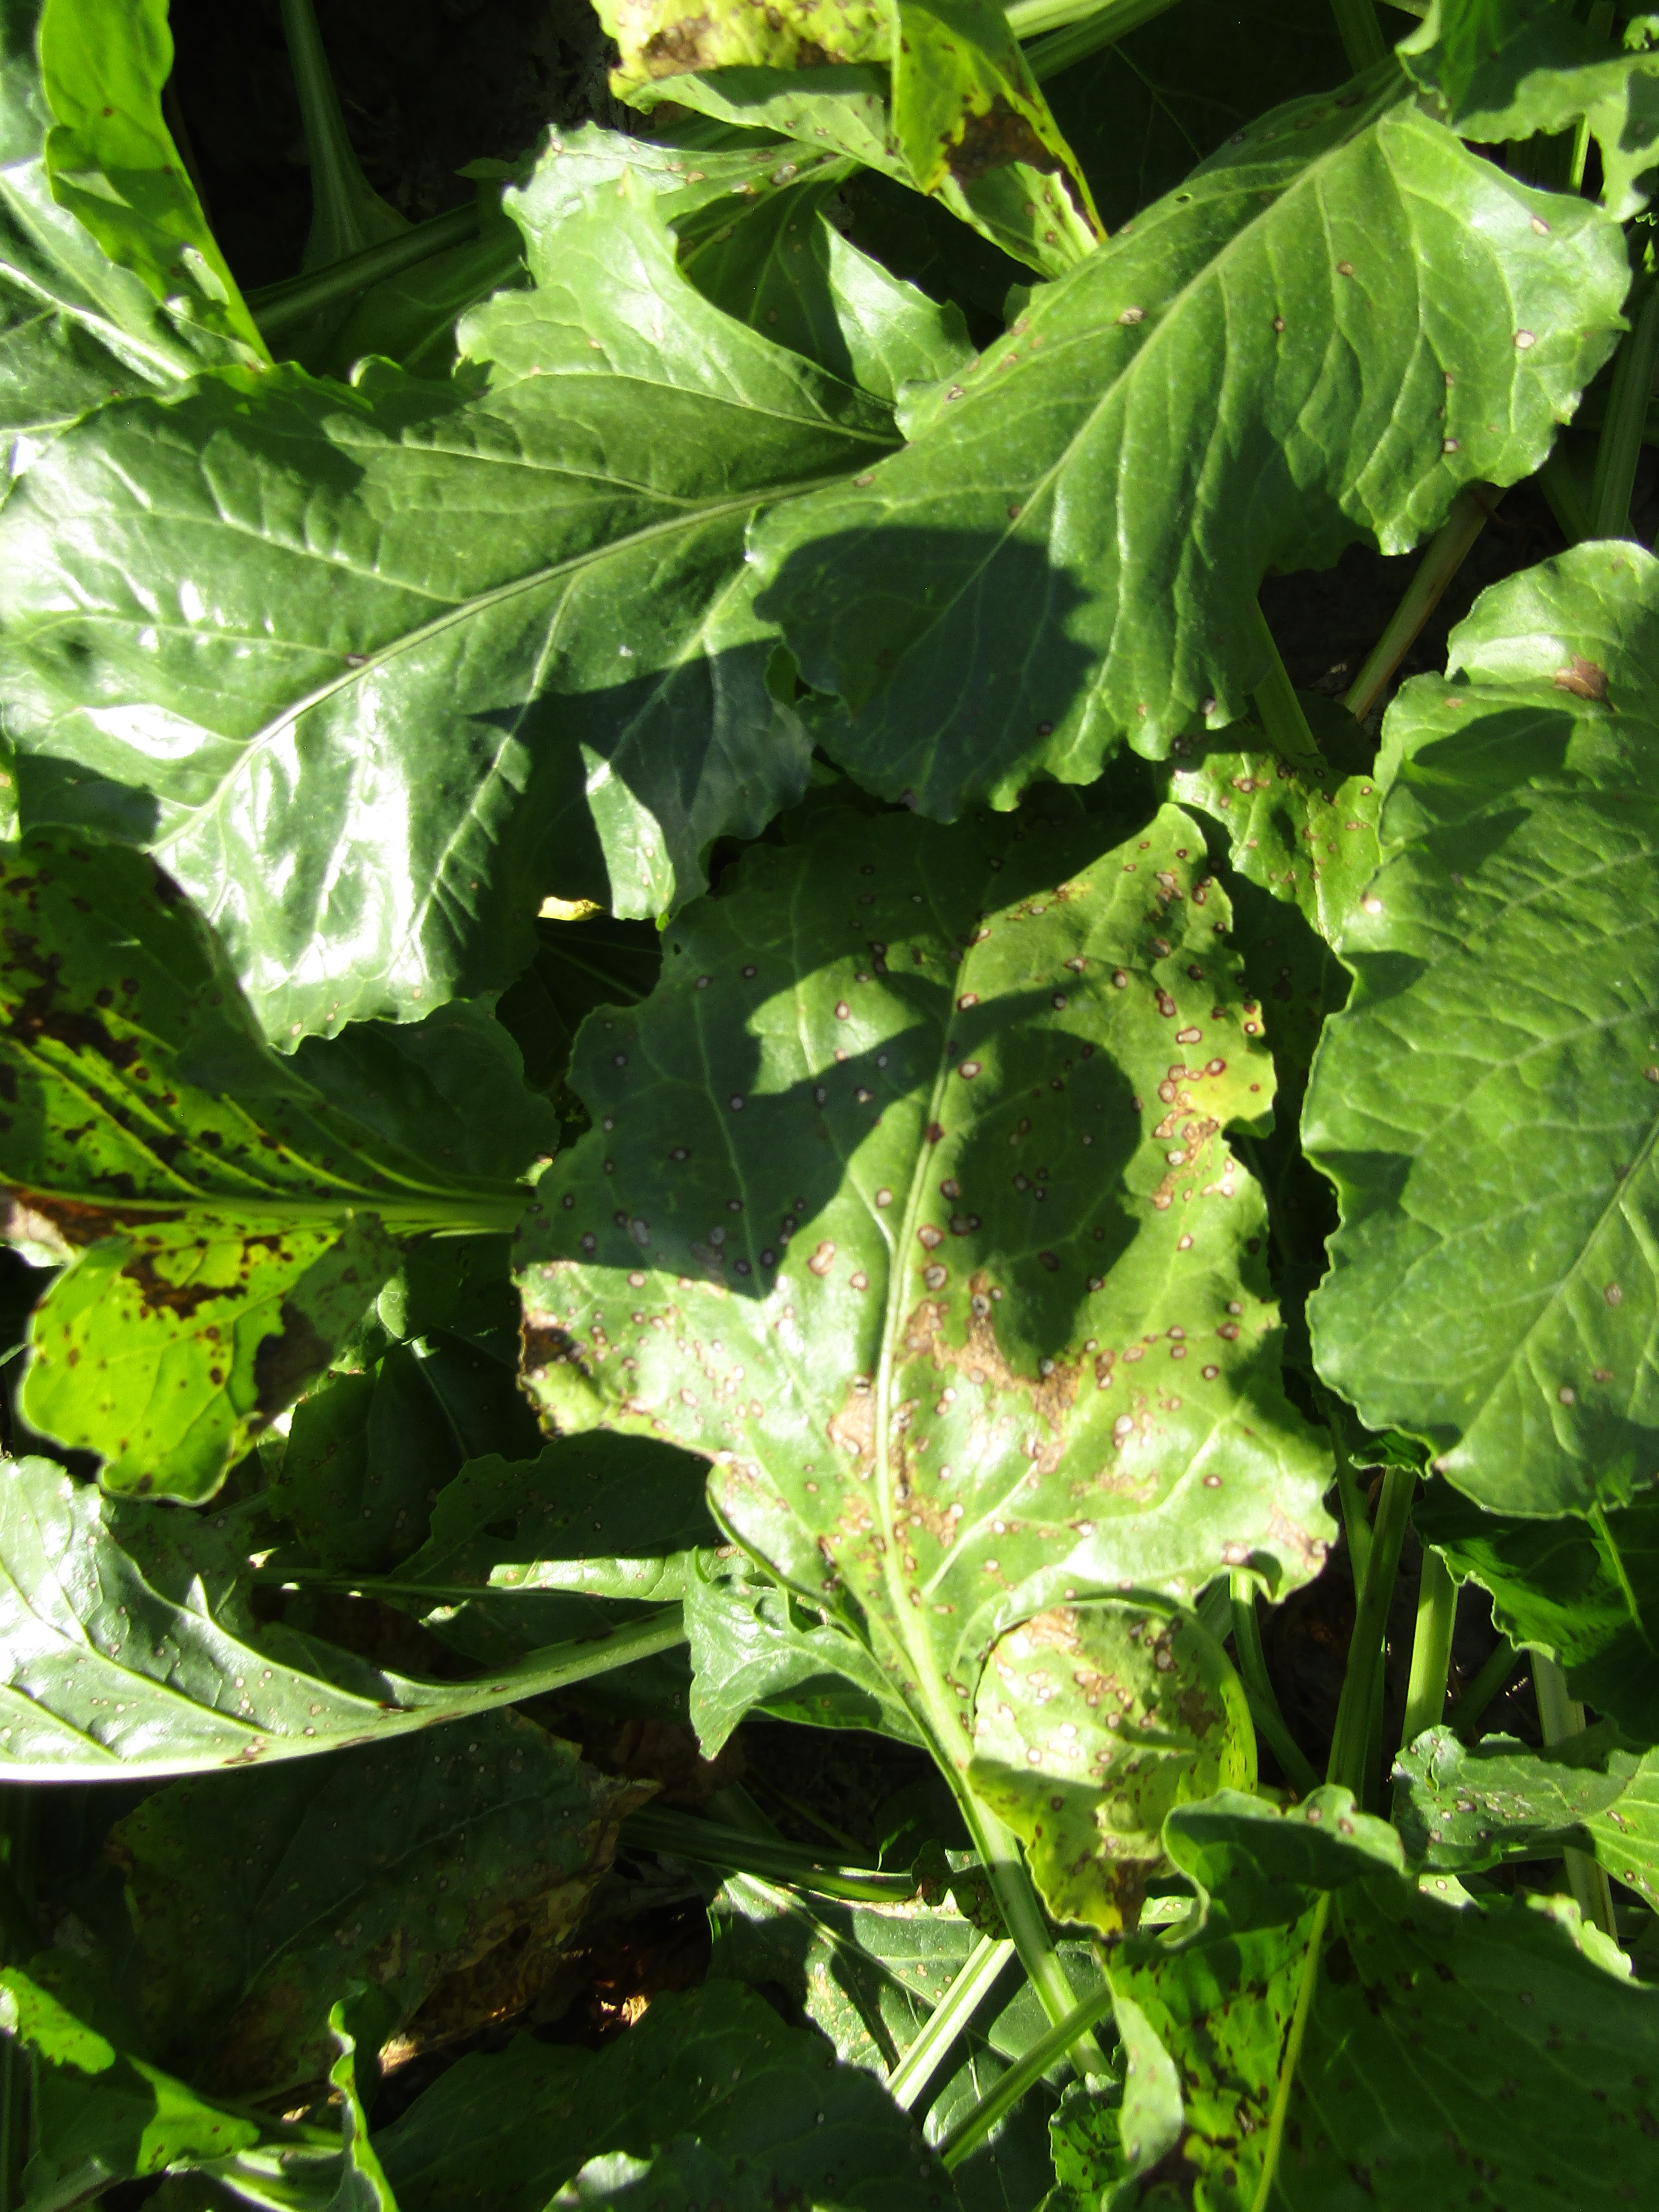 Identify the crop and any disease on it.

beet, cercospora
